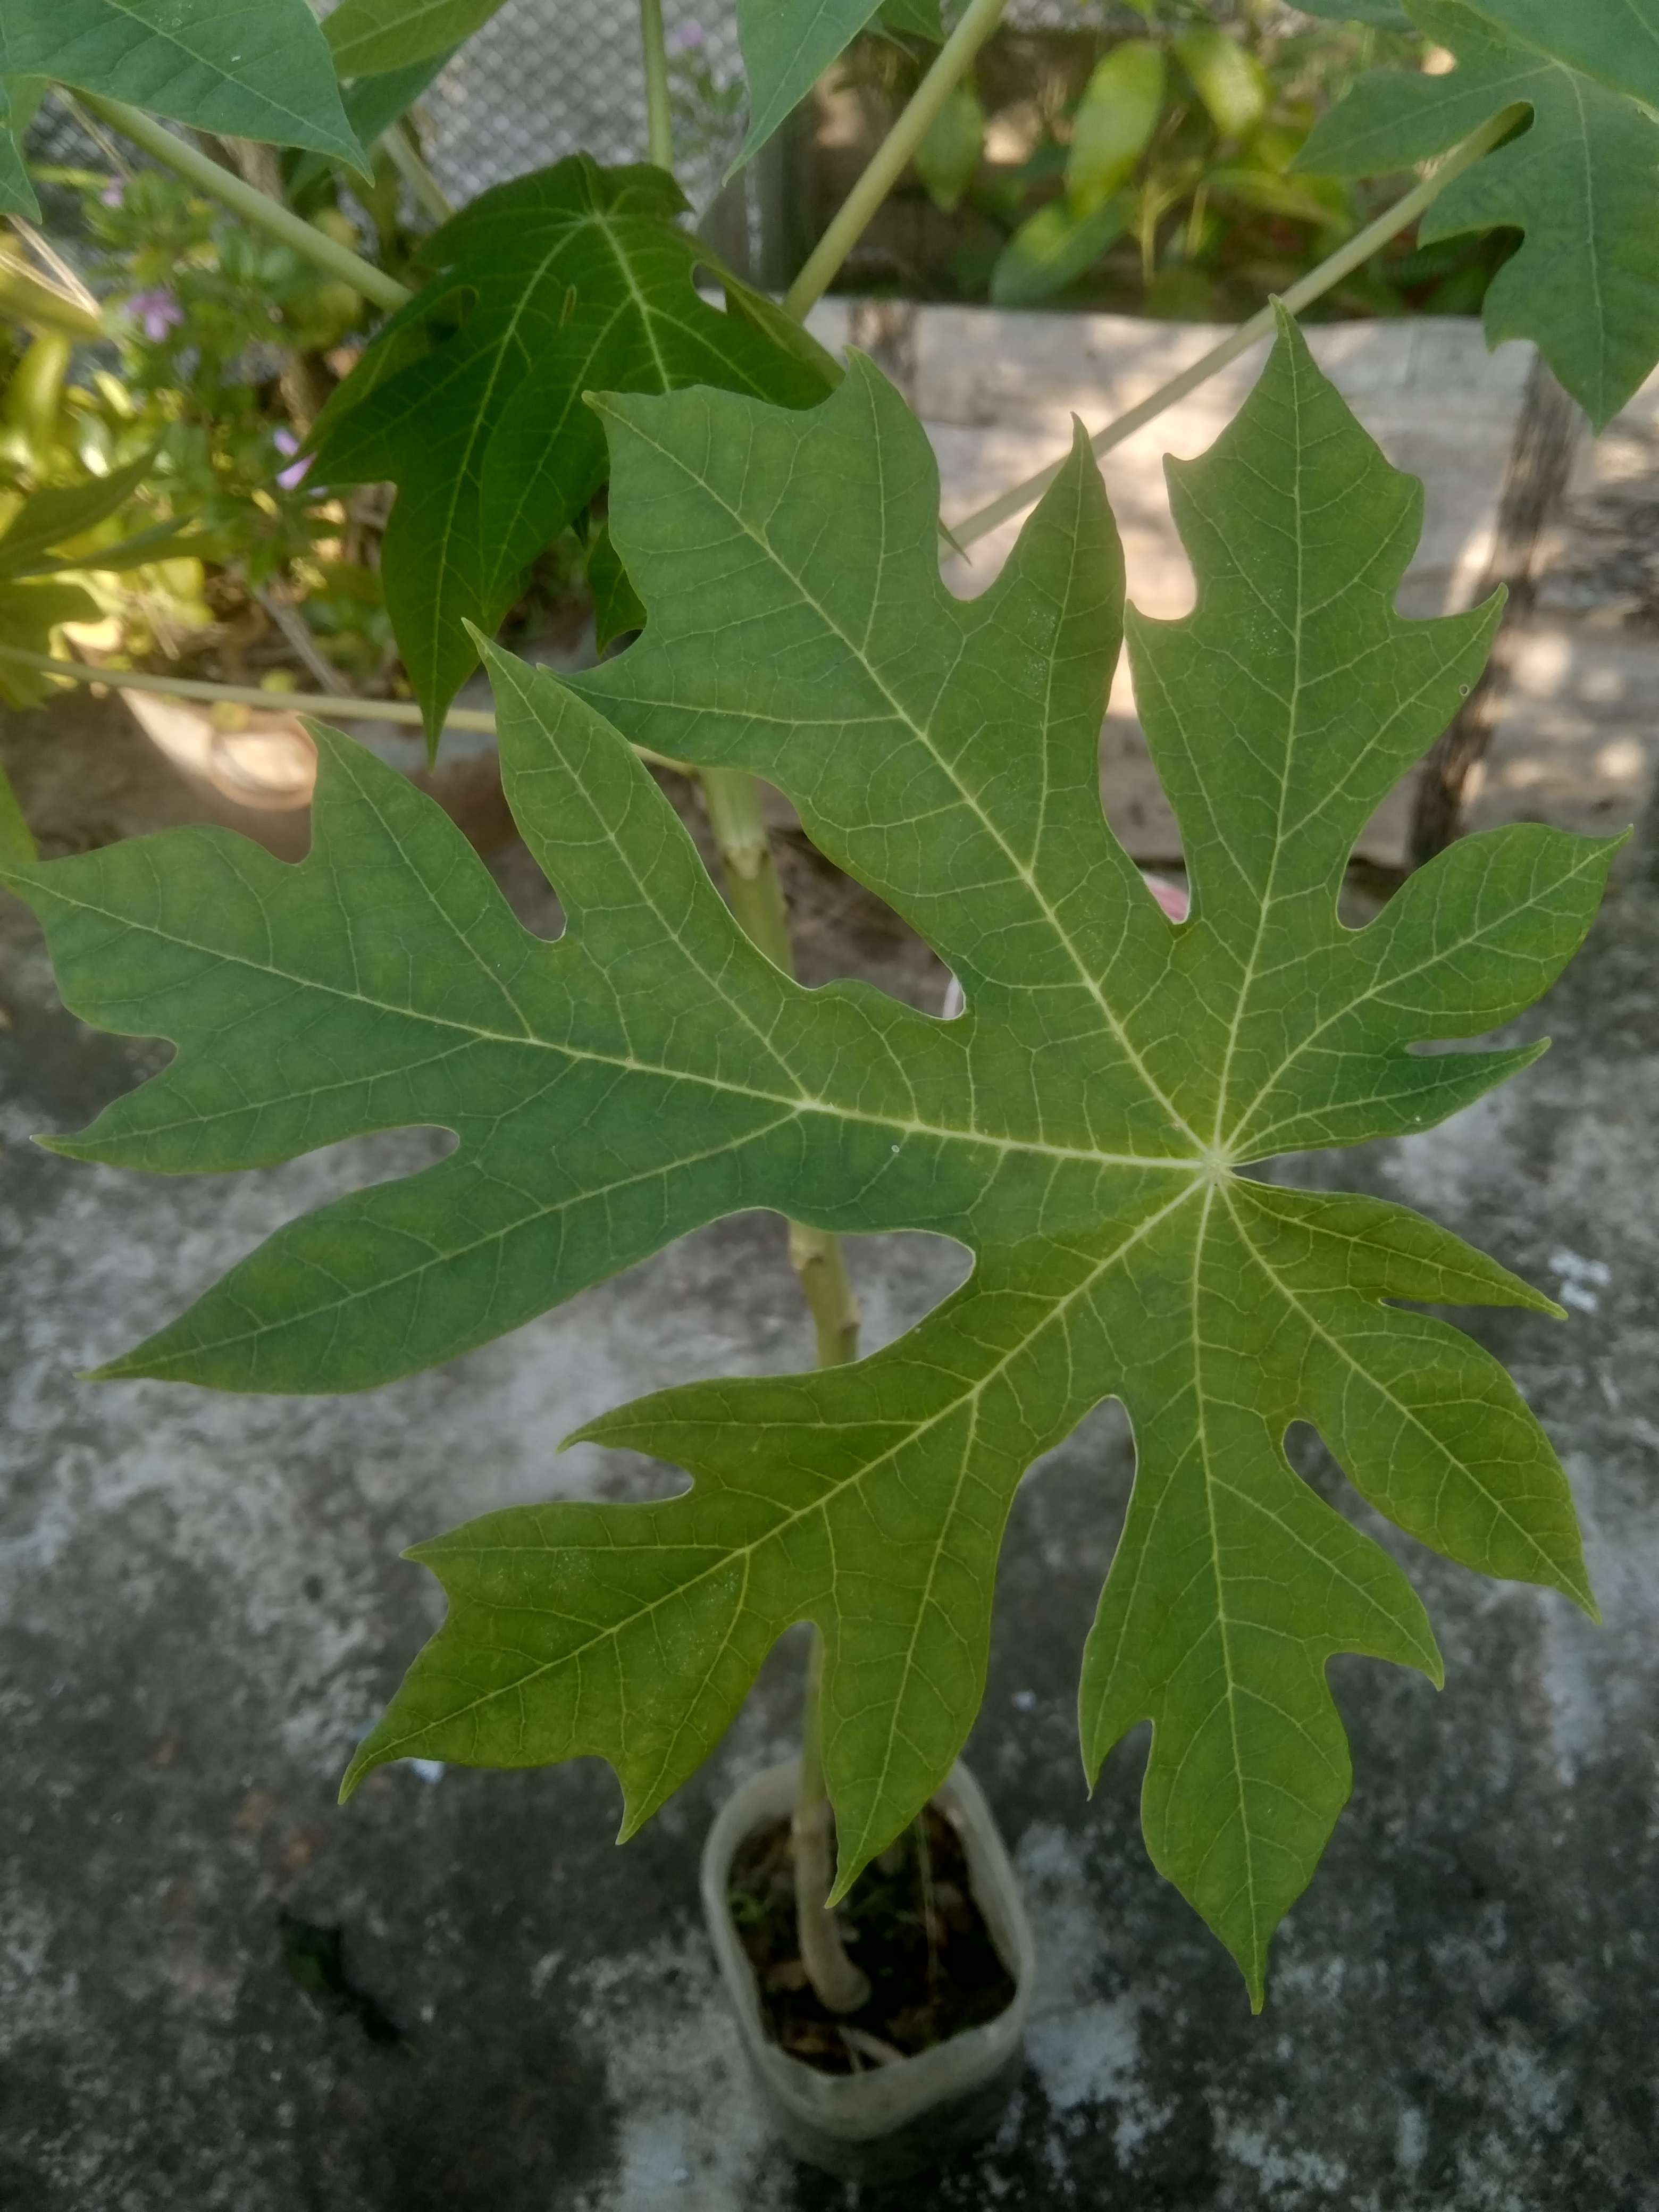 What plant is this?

papaya
